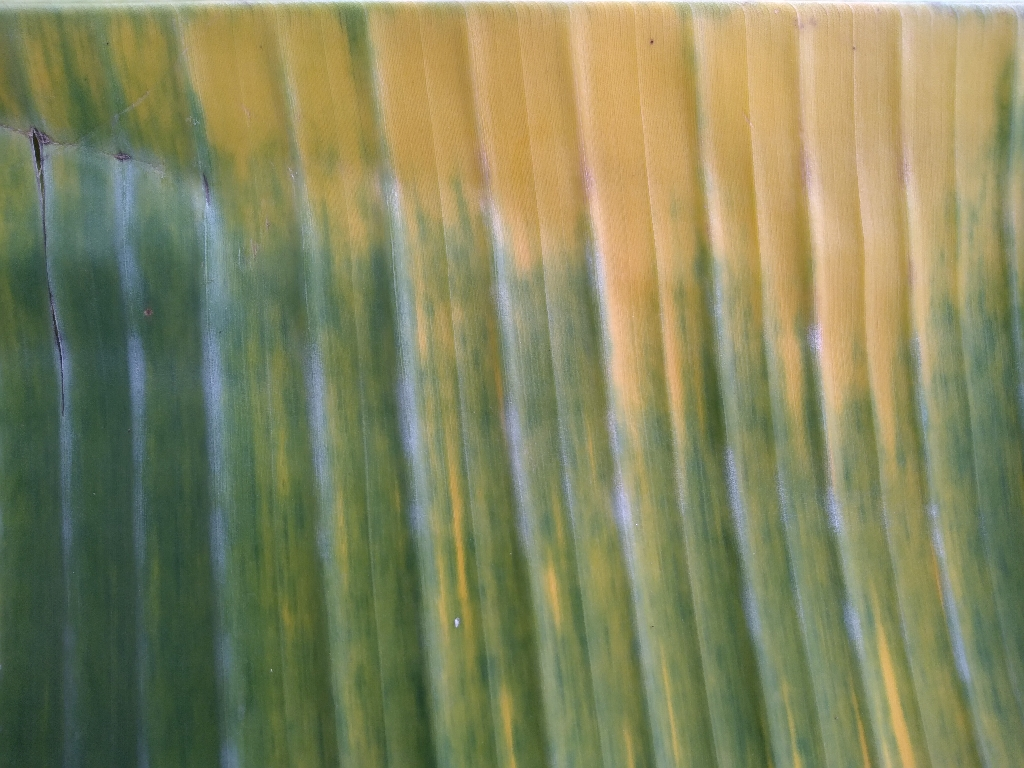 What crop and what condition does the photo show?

banana, fusarium wilt race 1
